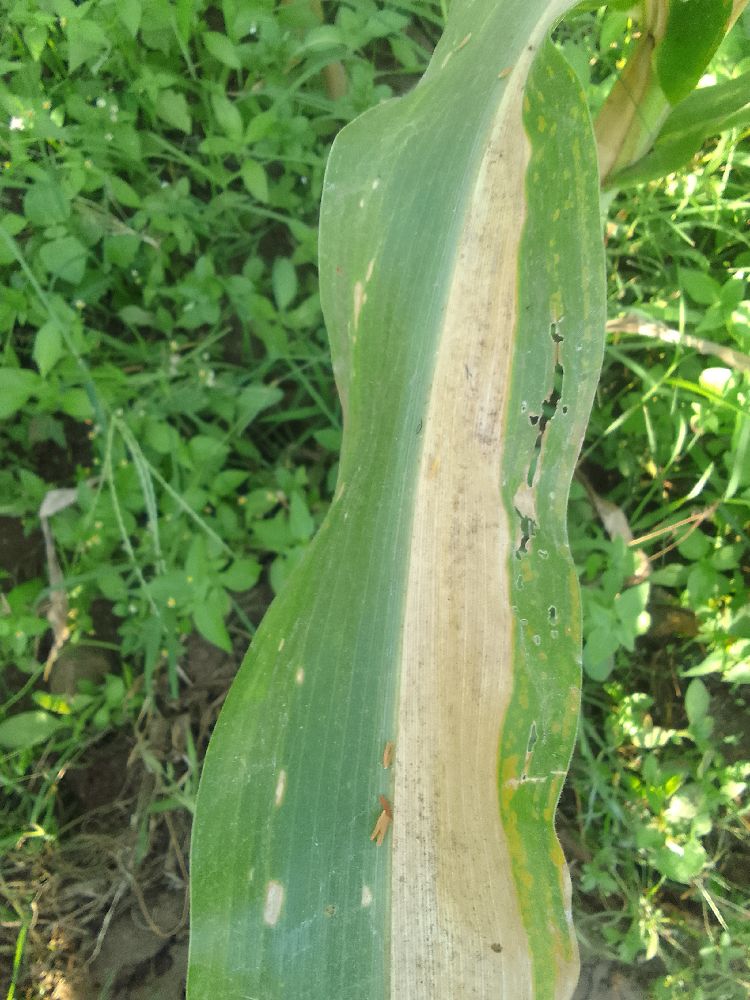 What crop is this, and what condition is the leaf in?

maize, maize lethal necrosis
